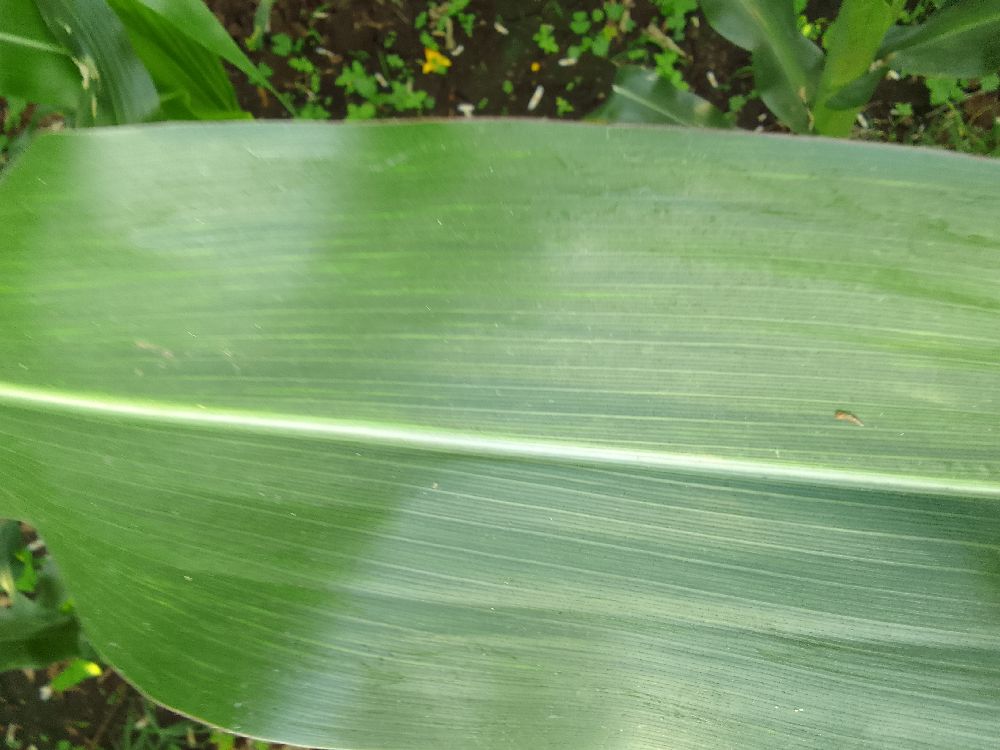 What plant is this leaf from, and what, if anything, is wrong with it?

maize, healthy
